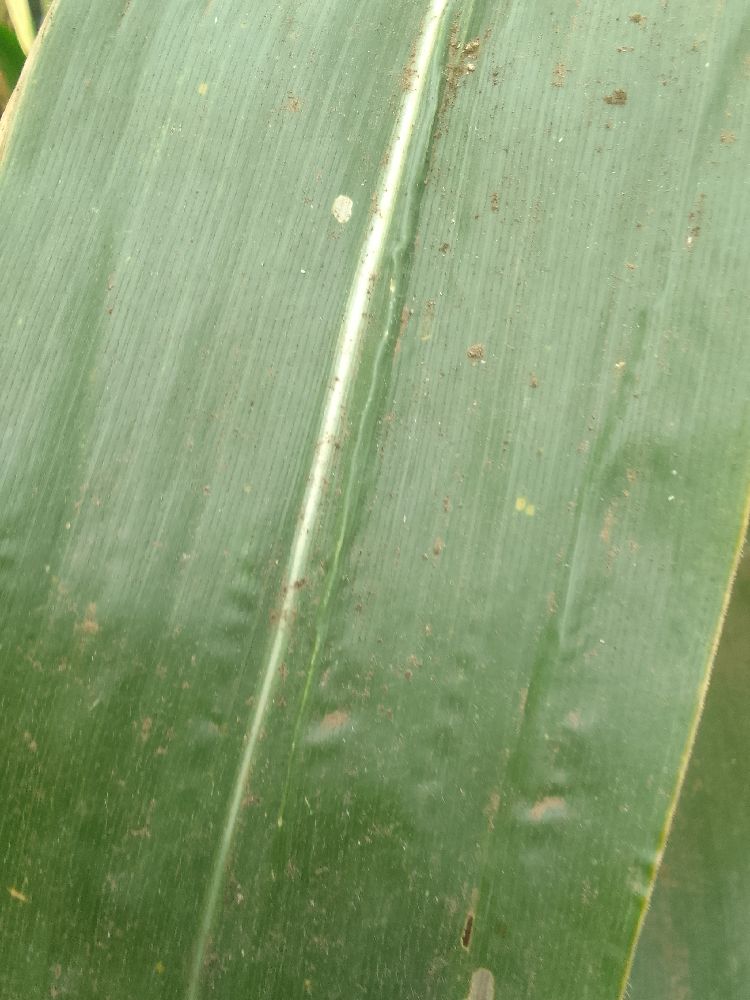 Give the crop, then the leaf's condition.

maize, healthy
